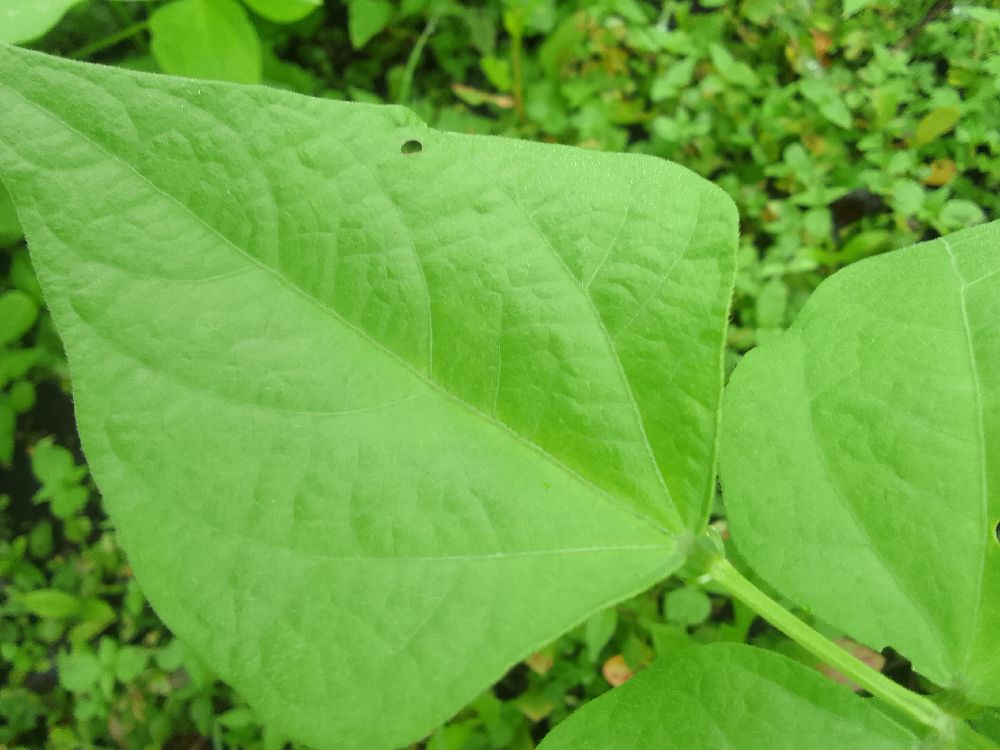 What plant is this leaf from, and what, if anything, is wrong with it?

common bean, healthy
